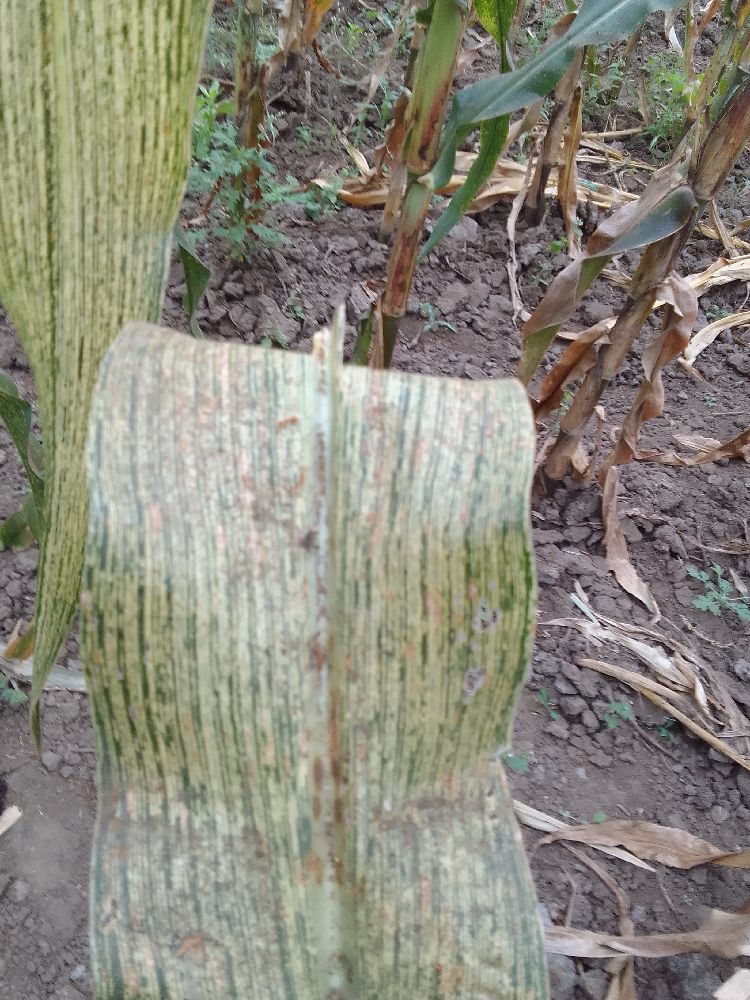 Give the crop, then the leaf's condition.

maize, maize streak virus
